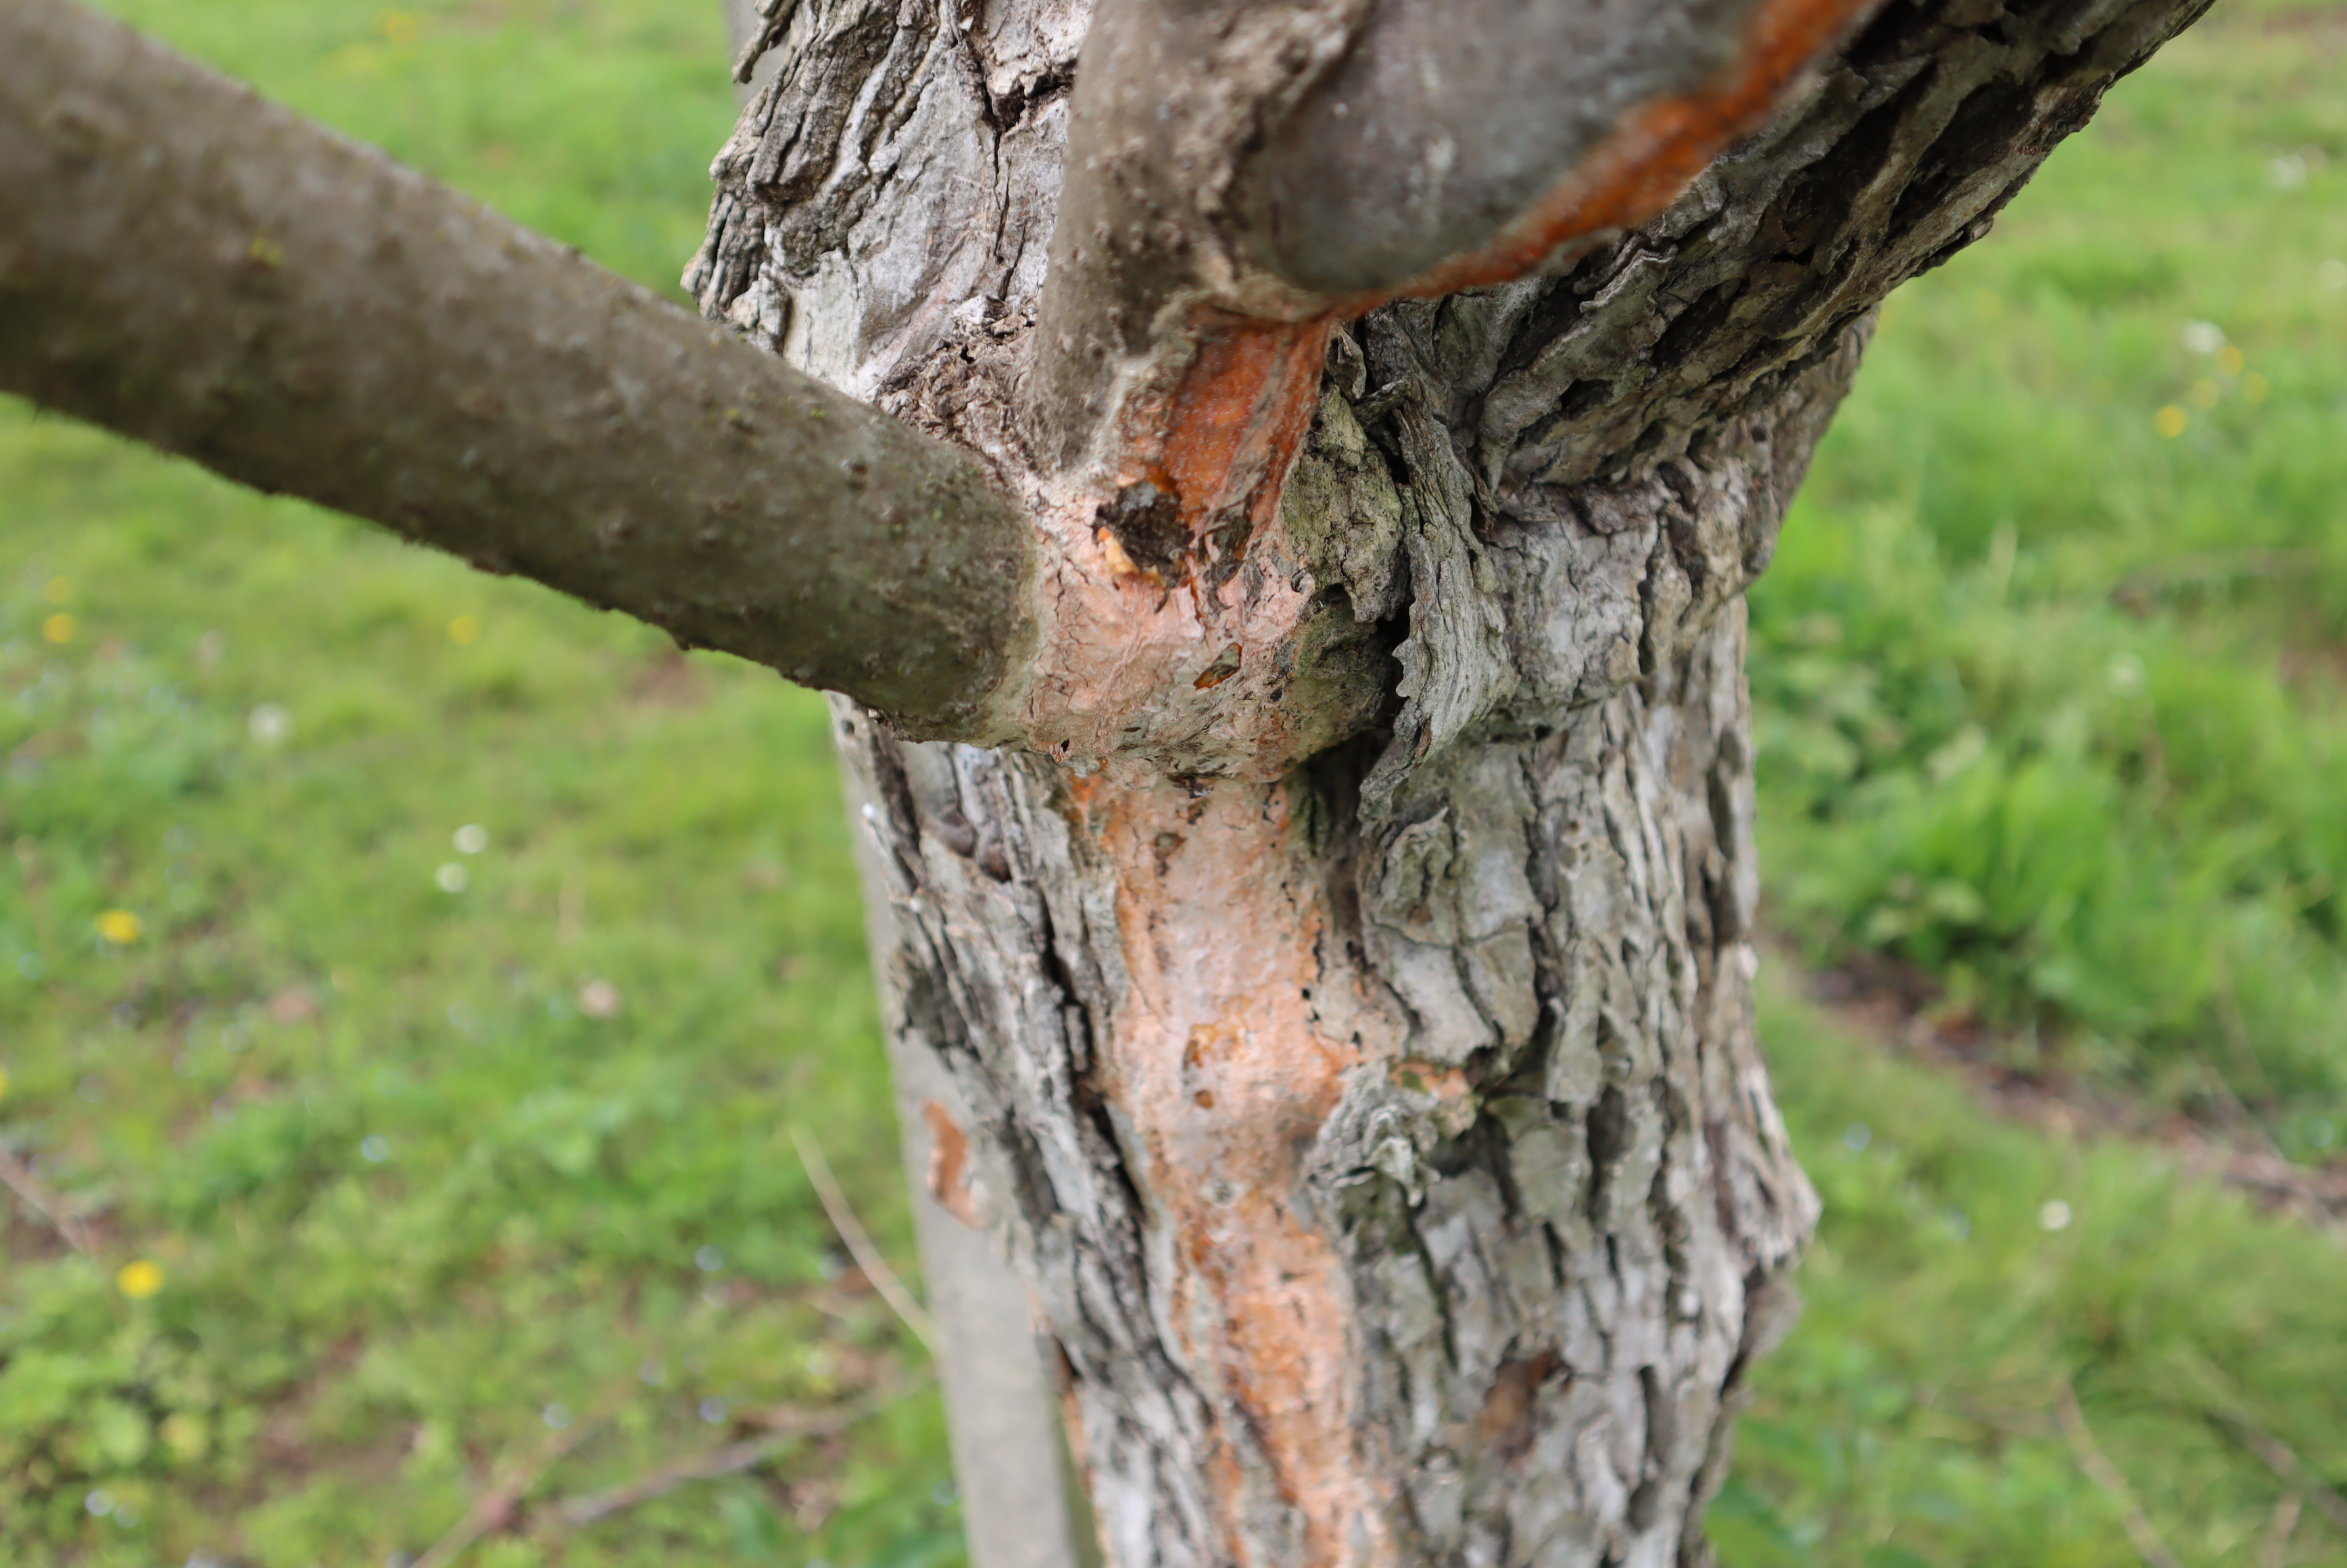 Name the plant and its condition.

kiwi, pionnotes cesatii
